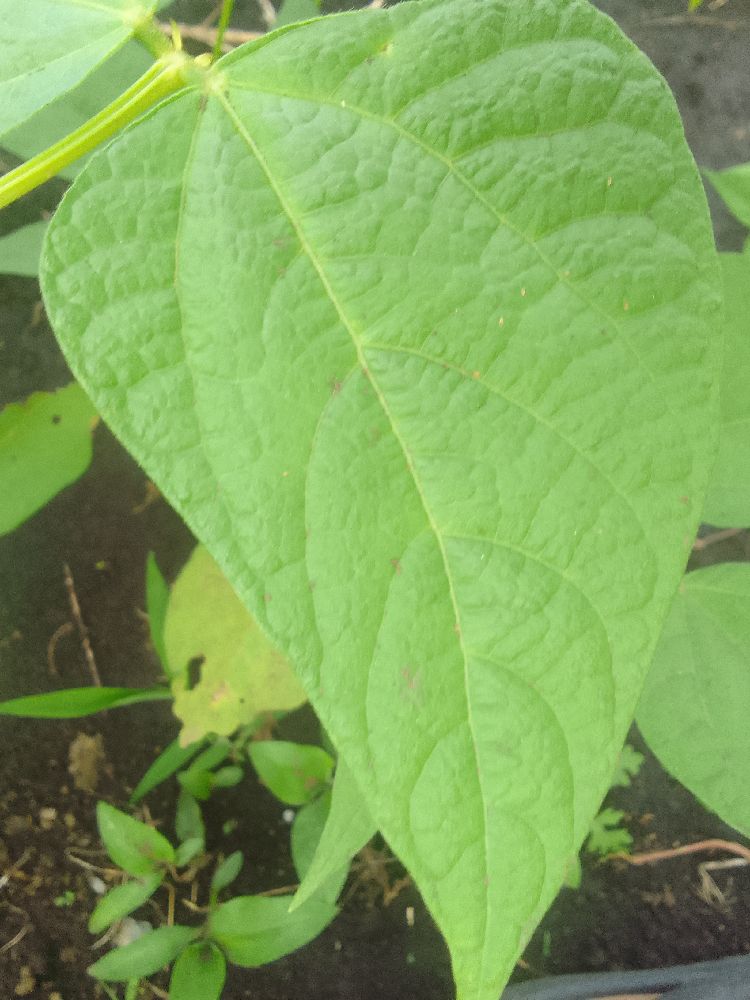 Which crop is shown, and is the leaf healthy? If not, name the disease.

common bean, healthy
